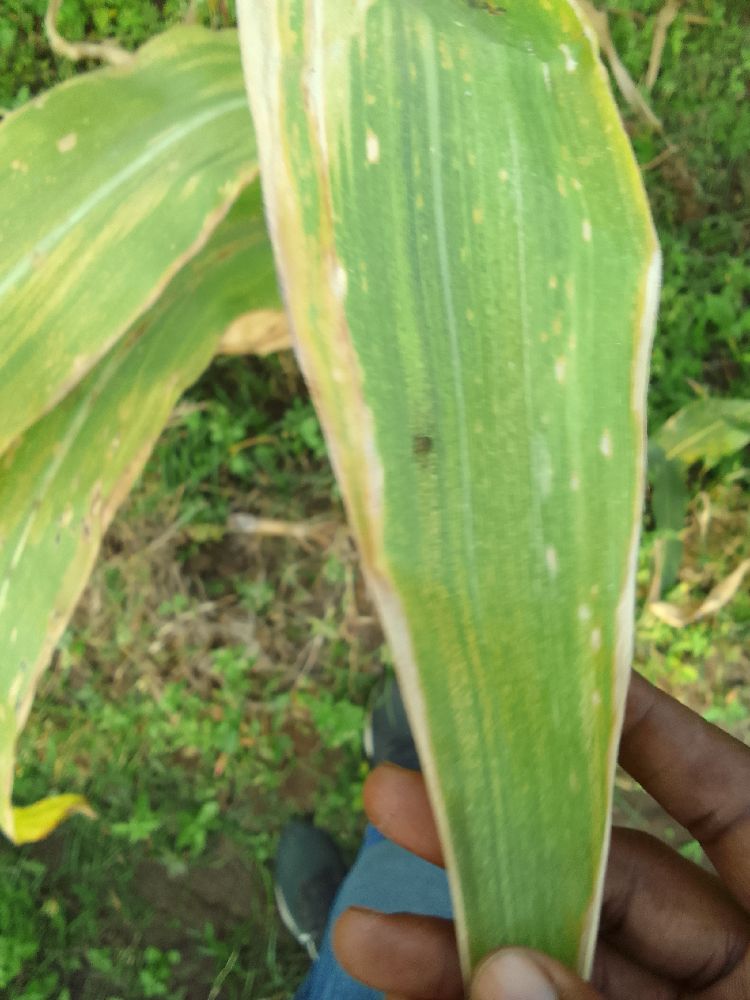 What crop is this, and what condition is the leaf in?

maize, maize lethal necrosis
